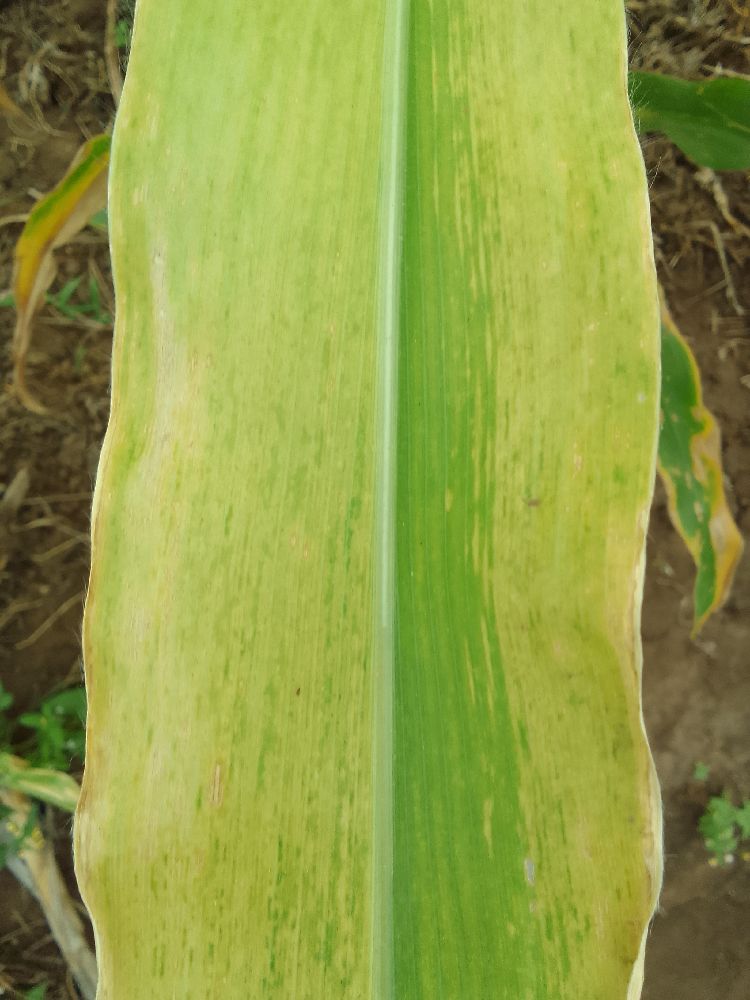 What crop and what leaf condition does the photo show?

maize, maize lethal necrosis
